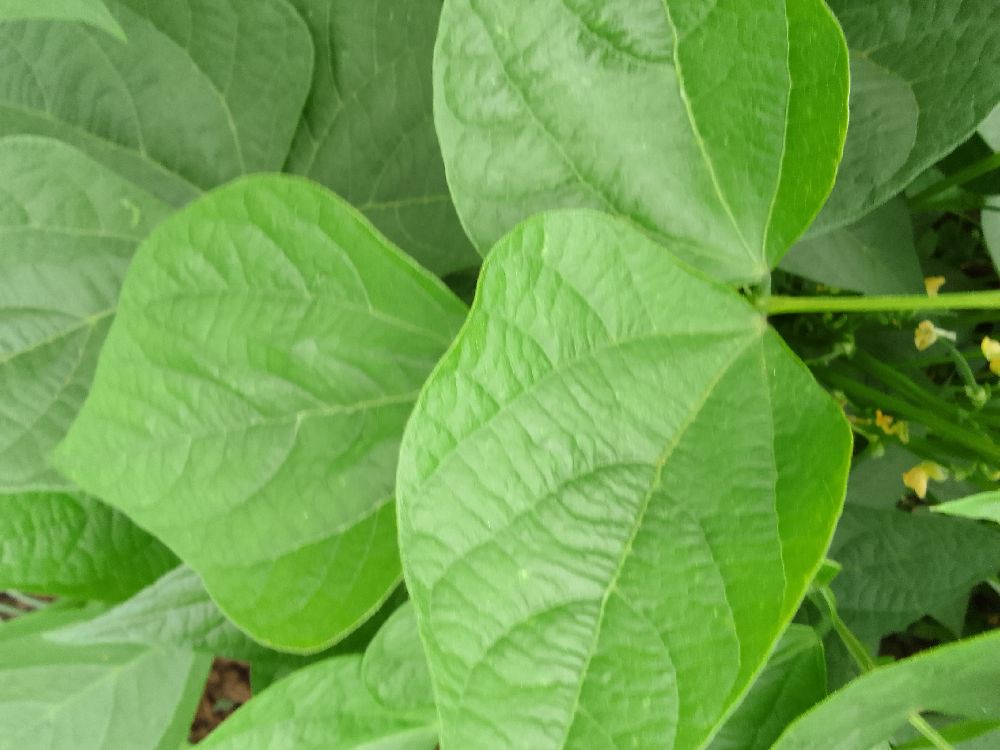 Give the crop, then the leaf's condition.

common bean, healthy
